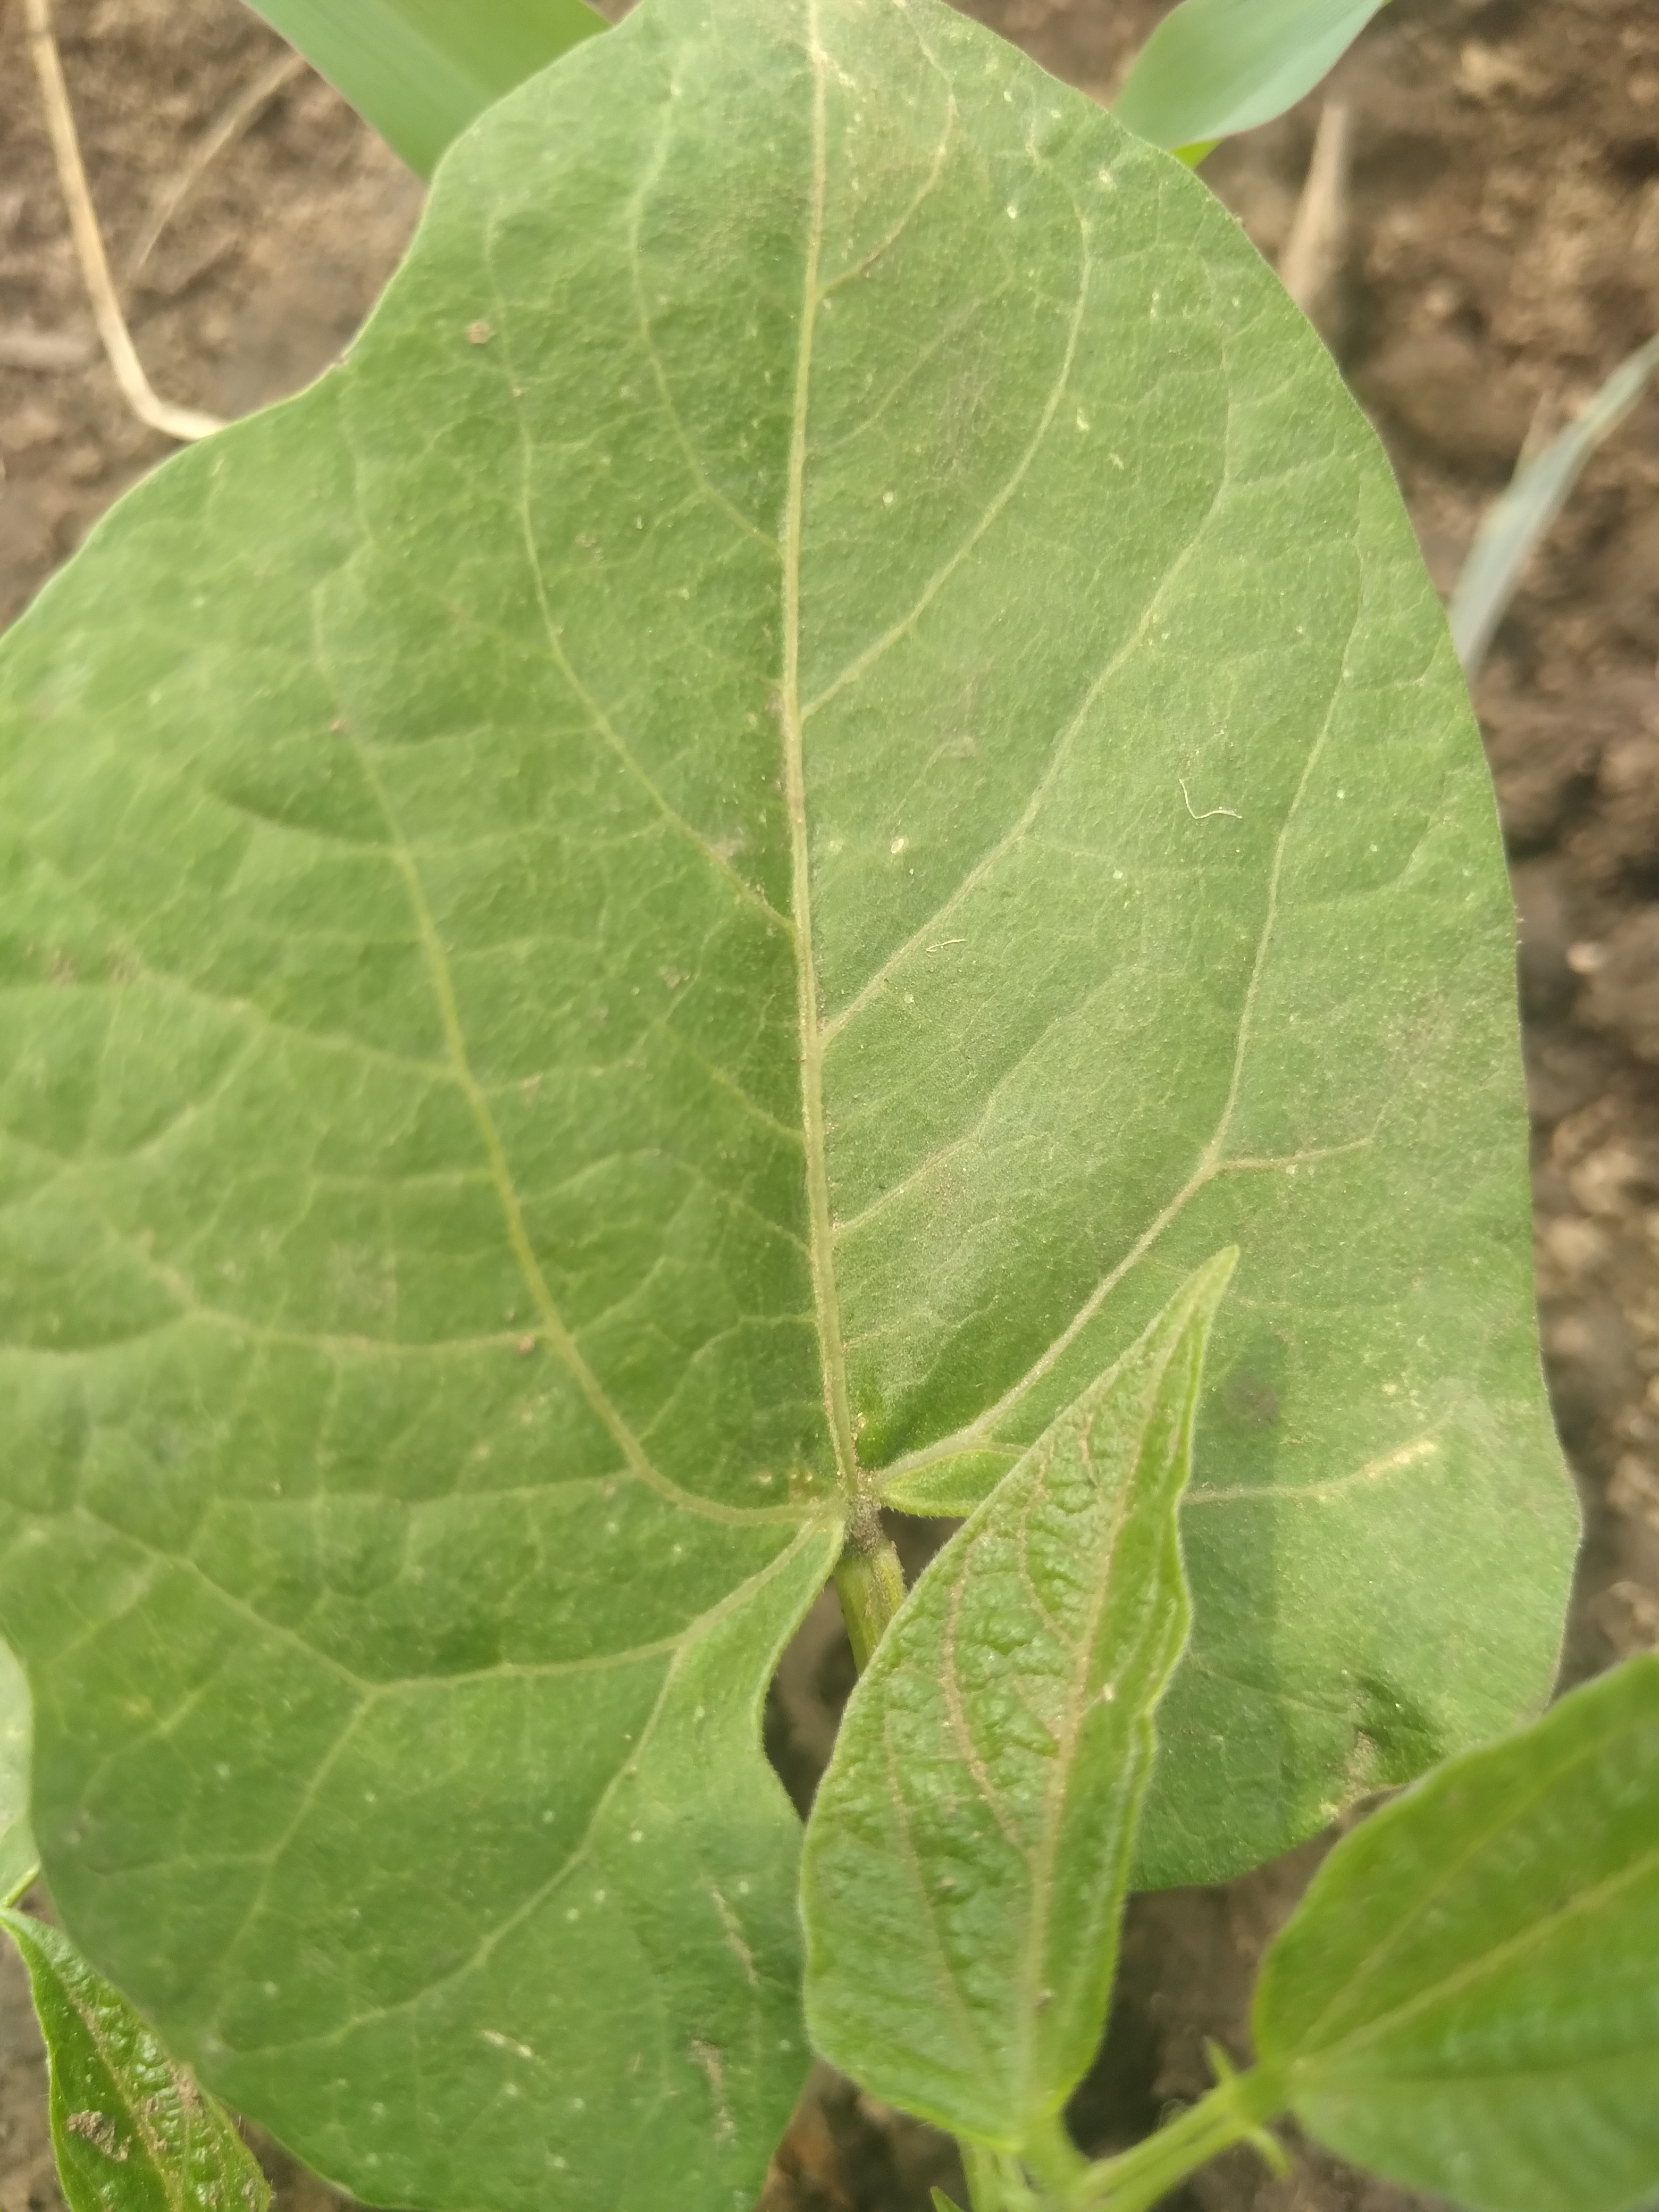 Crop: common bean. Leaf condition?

healthy
